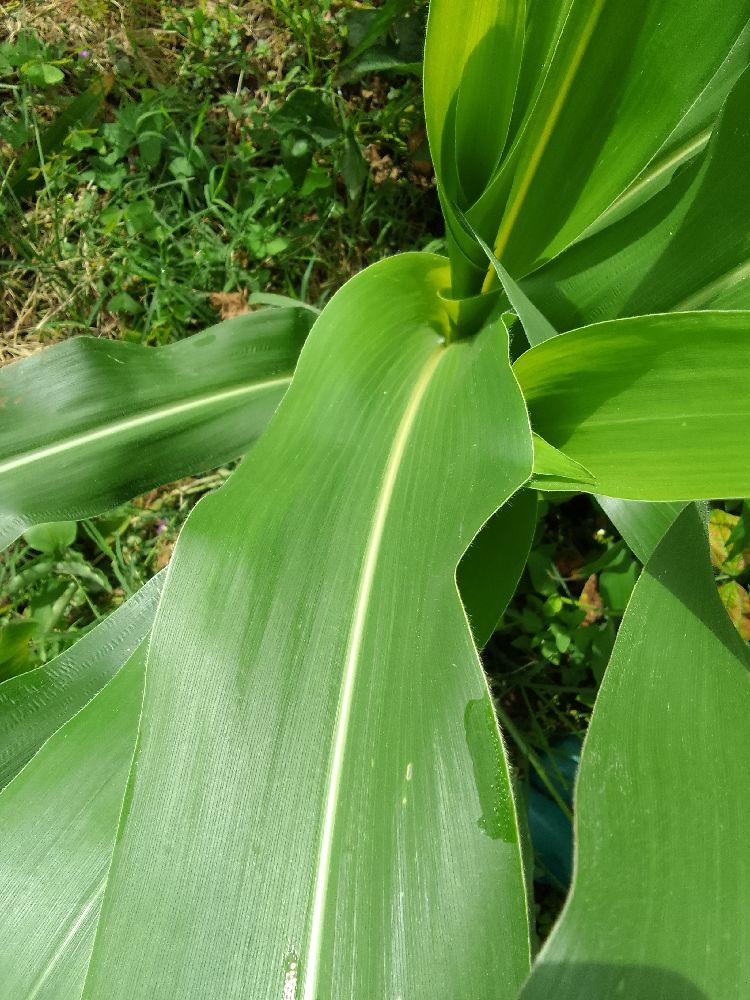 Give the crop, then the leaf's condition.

maize, healthy
